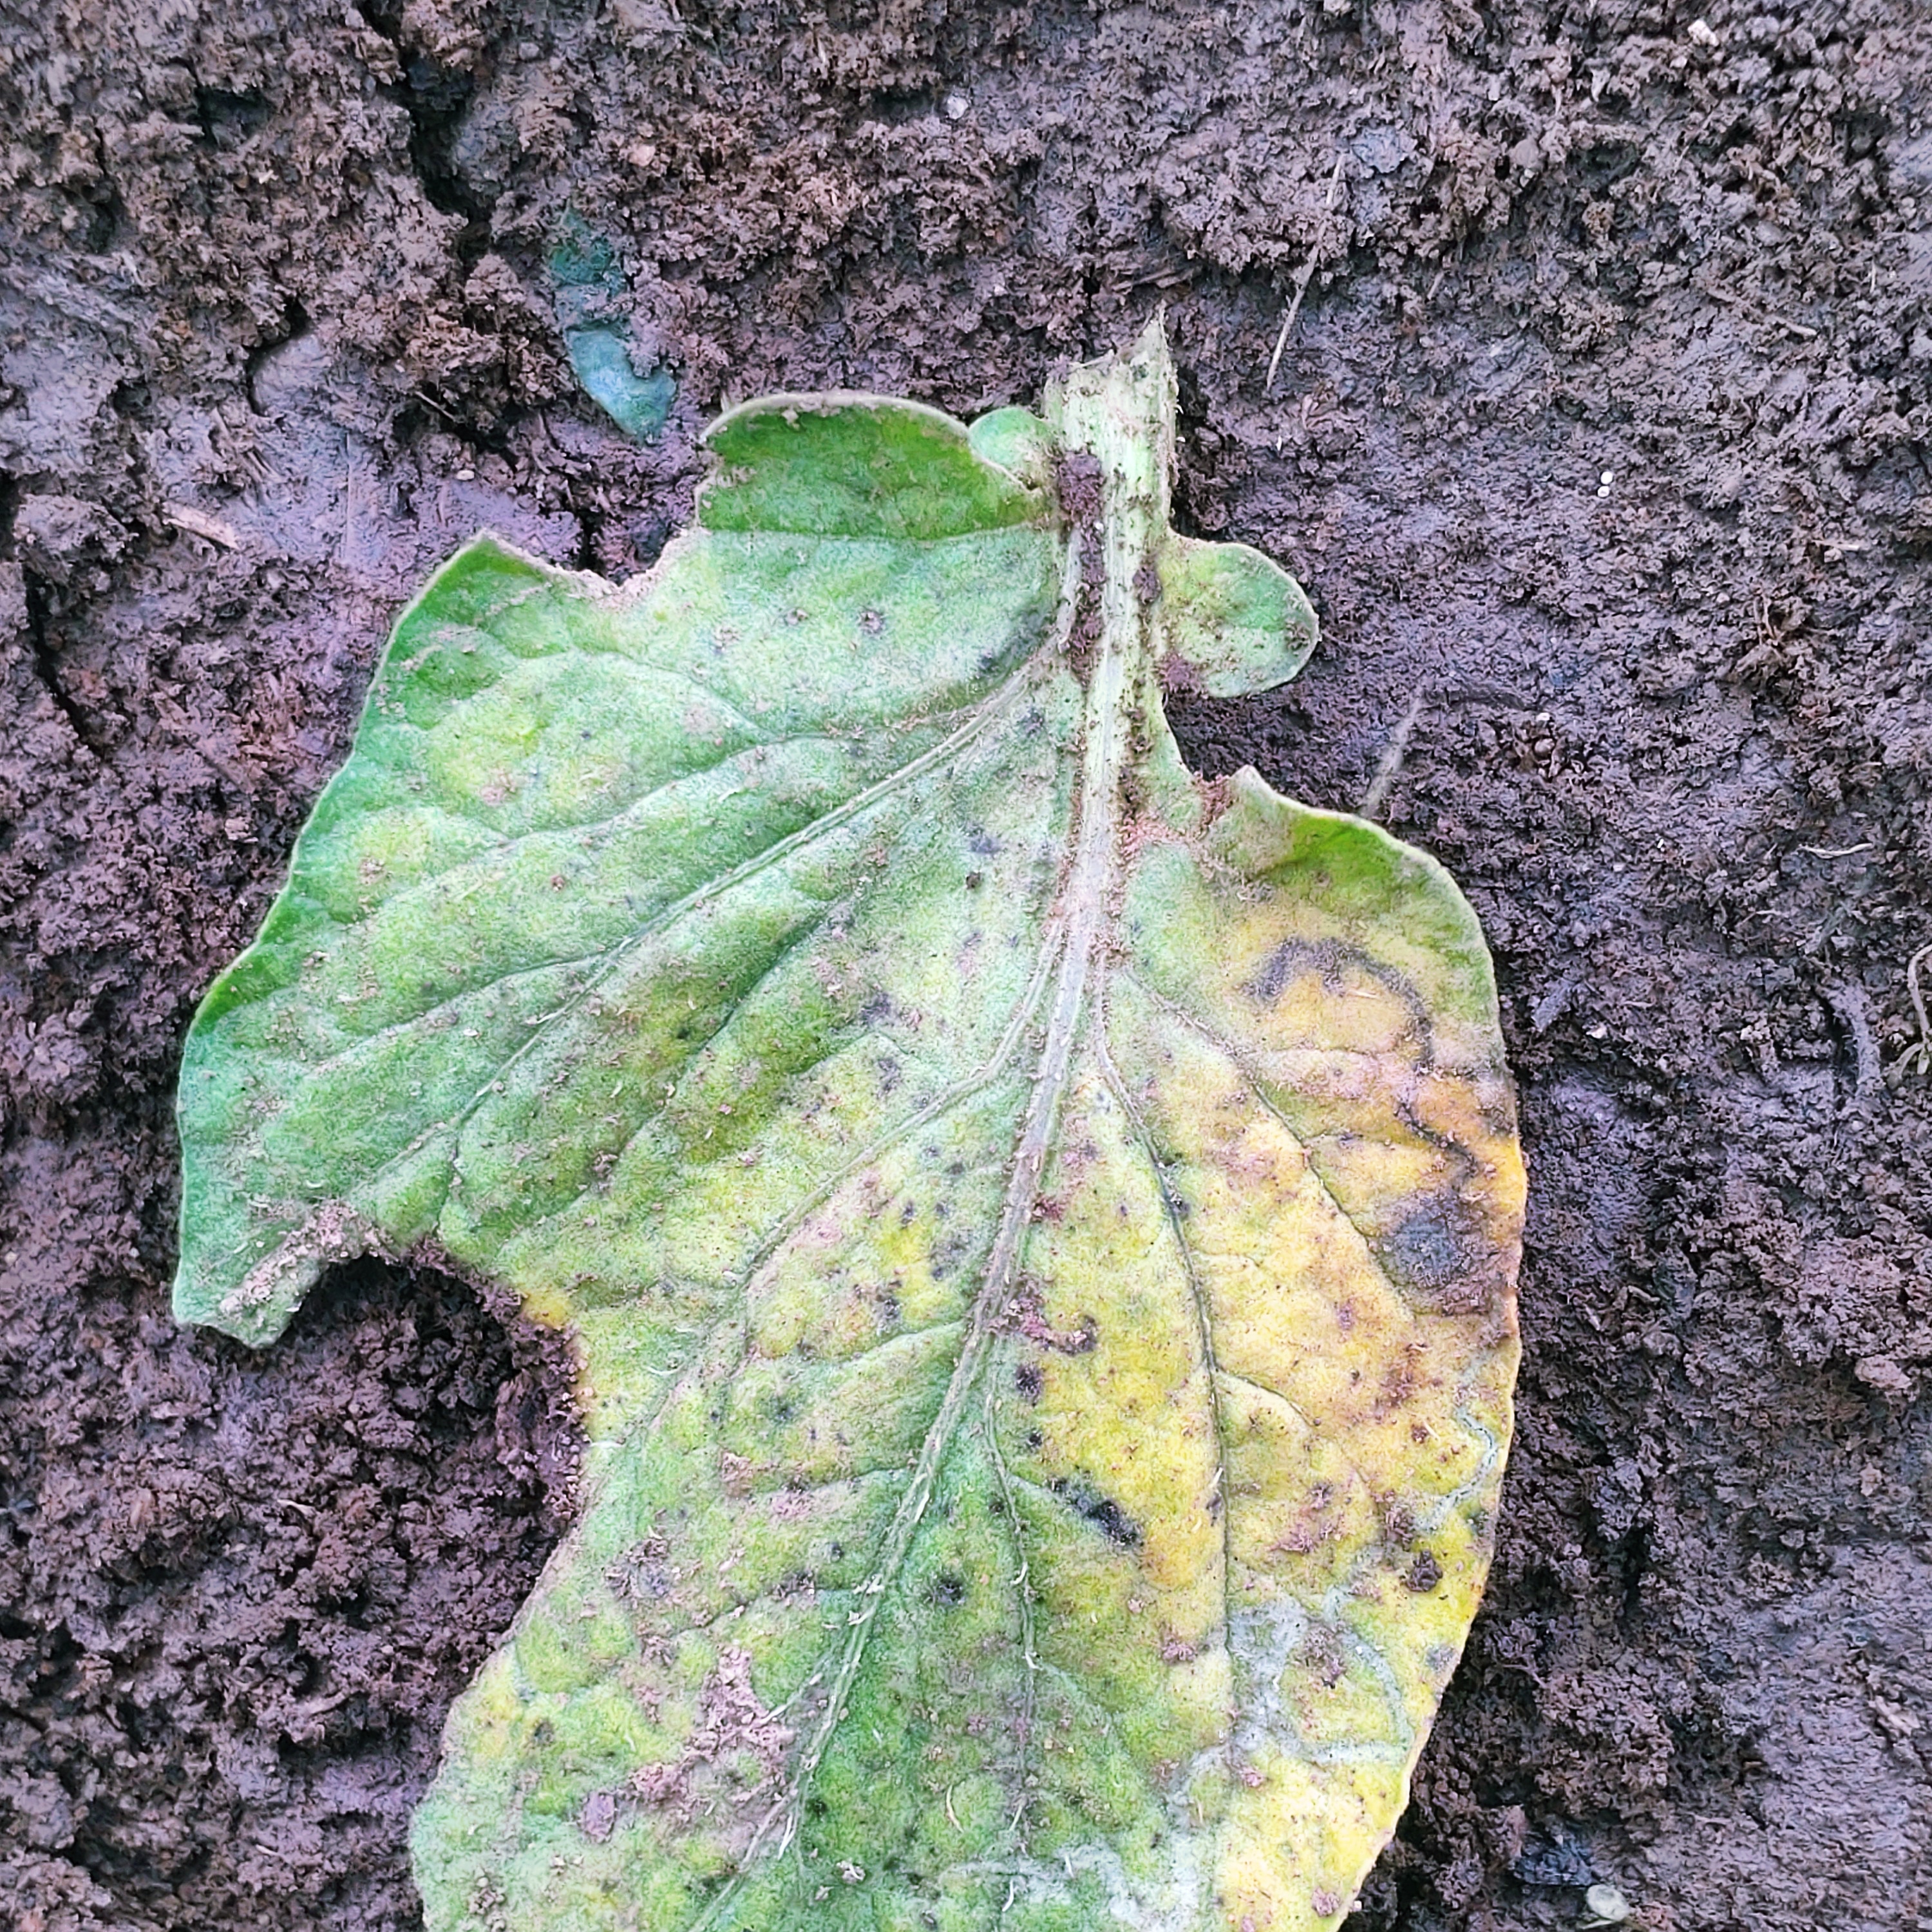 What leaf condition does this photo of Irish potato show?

late blight
